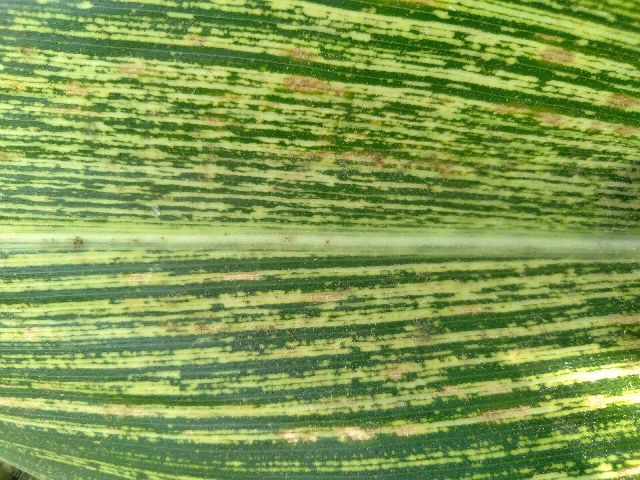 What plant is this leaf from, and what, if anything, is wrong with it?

maize, maize streak virus
